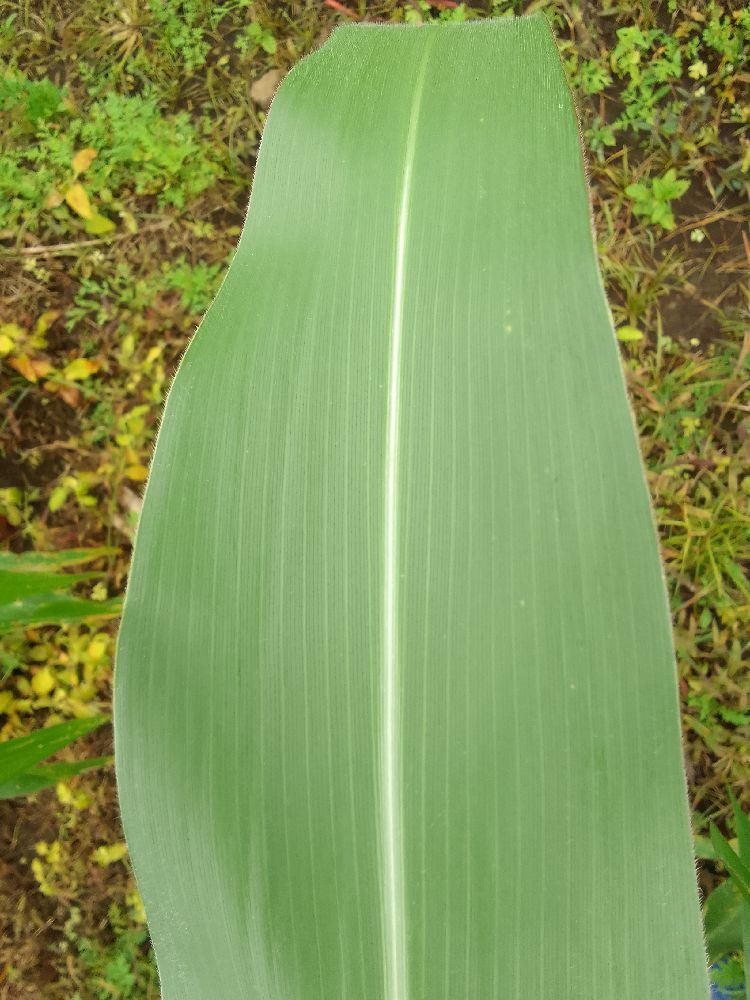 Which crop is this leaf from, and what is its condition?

maize, healthy
